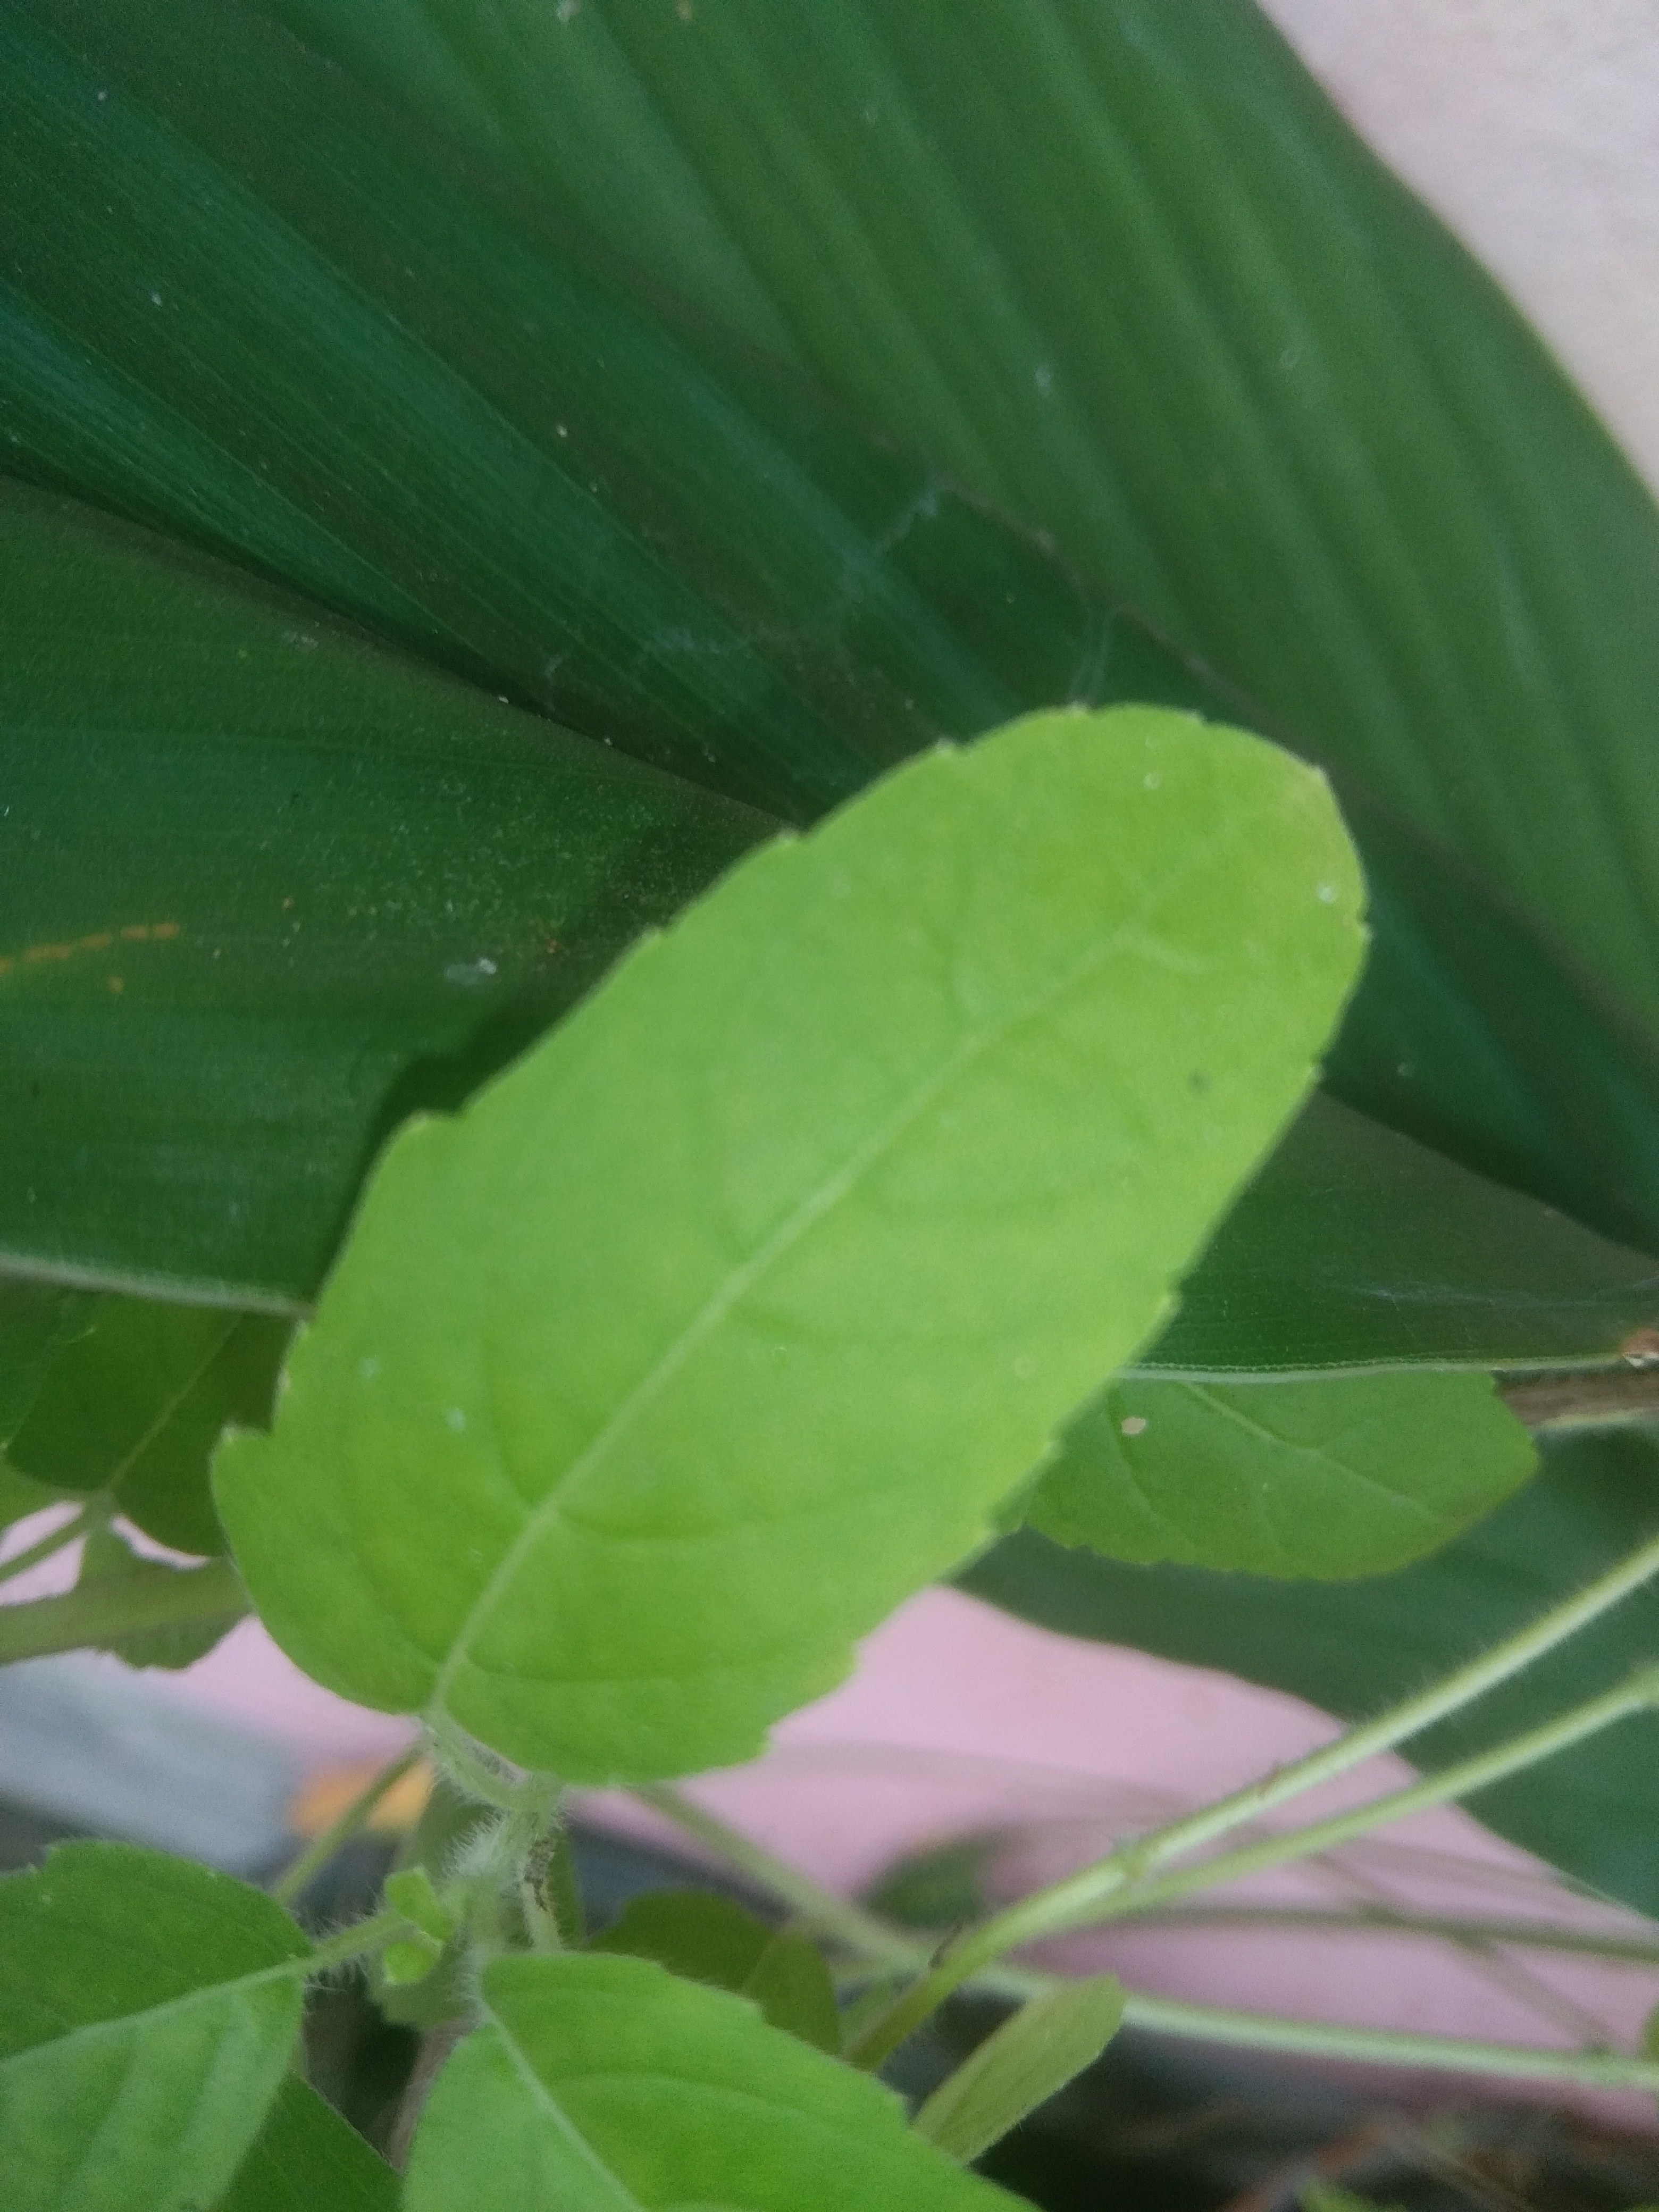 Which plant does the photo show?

tulshi
